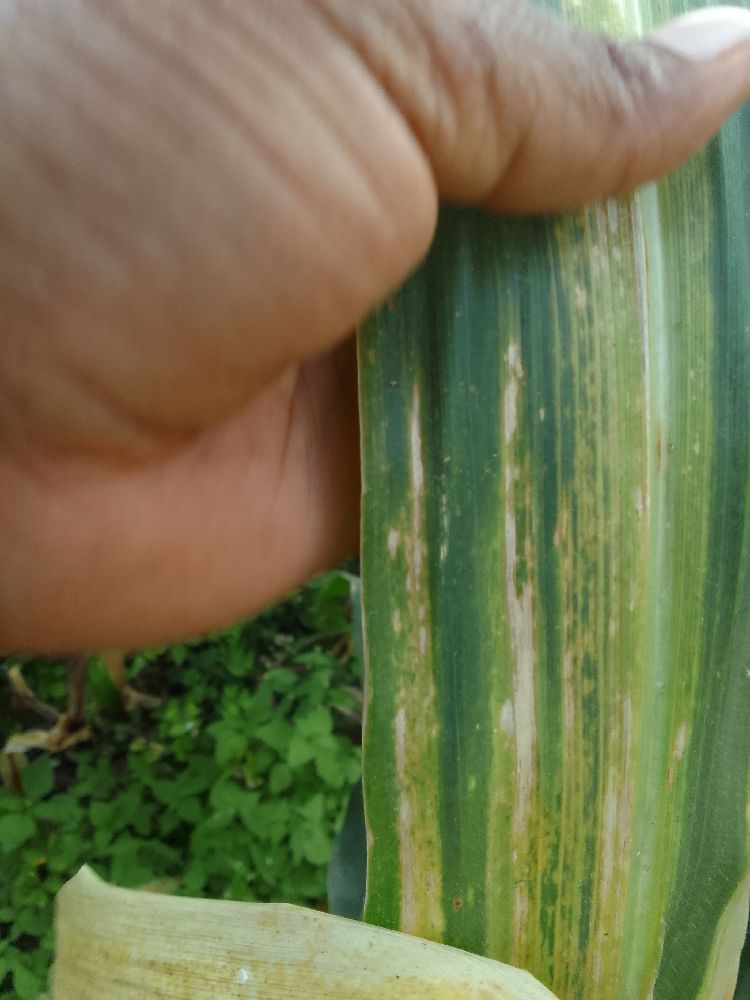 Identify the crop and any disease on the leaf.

maize, maize lethal necrosis
